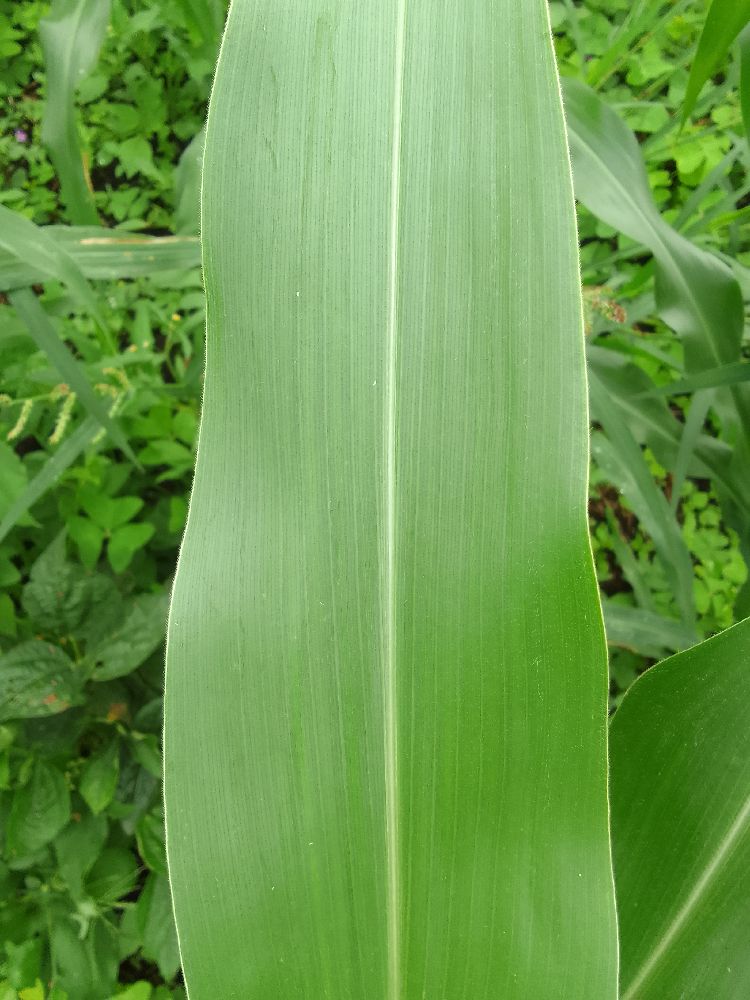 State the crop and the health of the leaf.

maize, healthy
